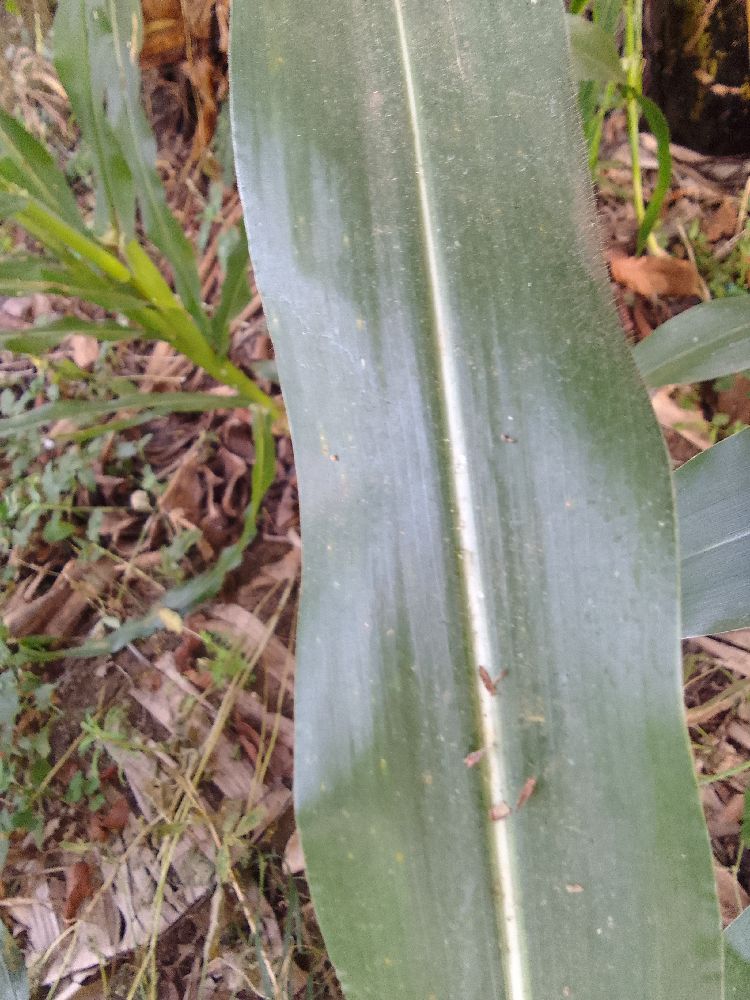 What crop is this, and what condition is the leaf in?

maize, healthy
